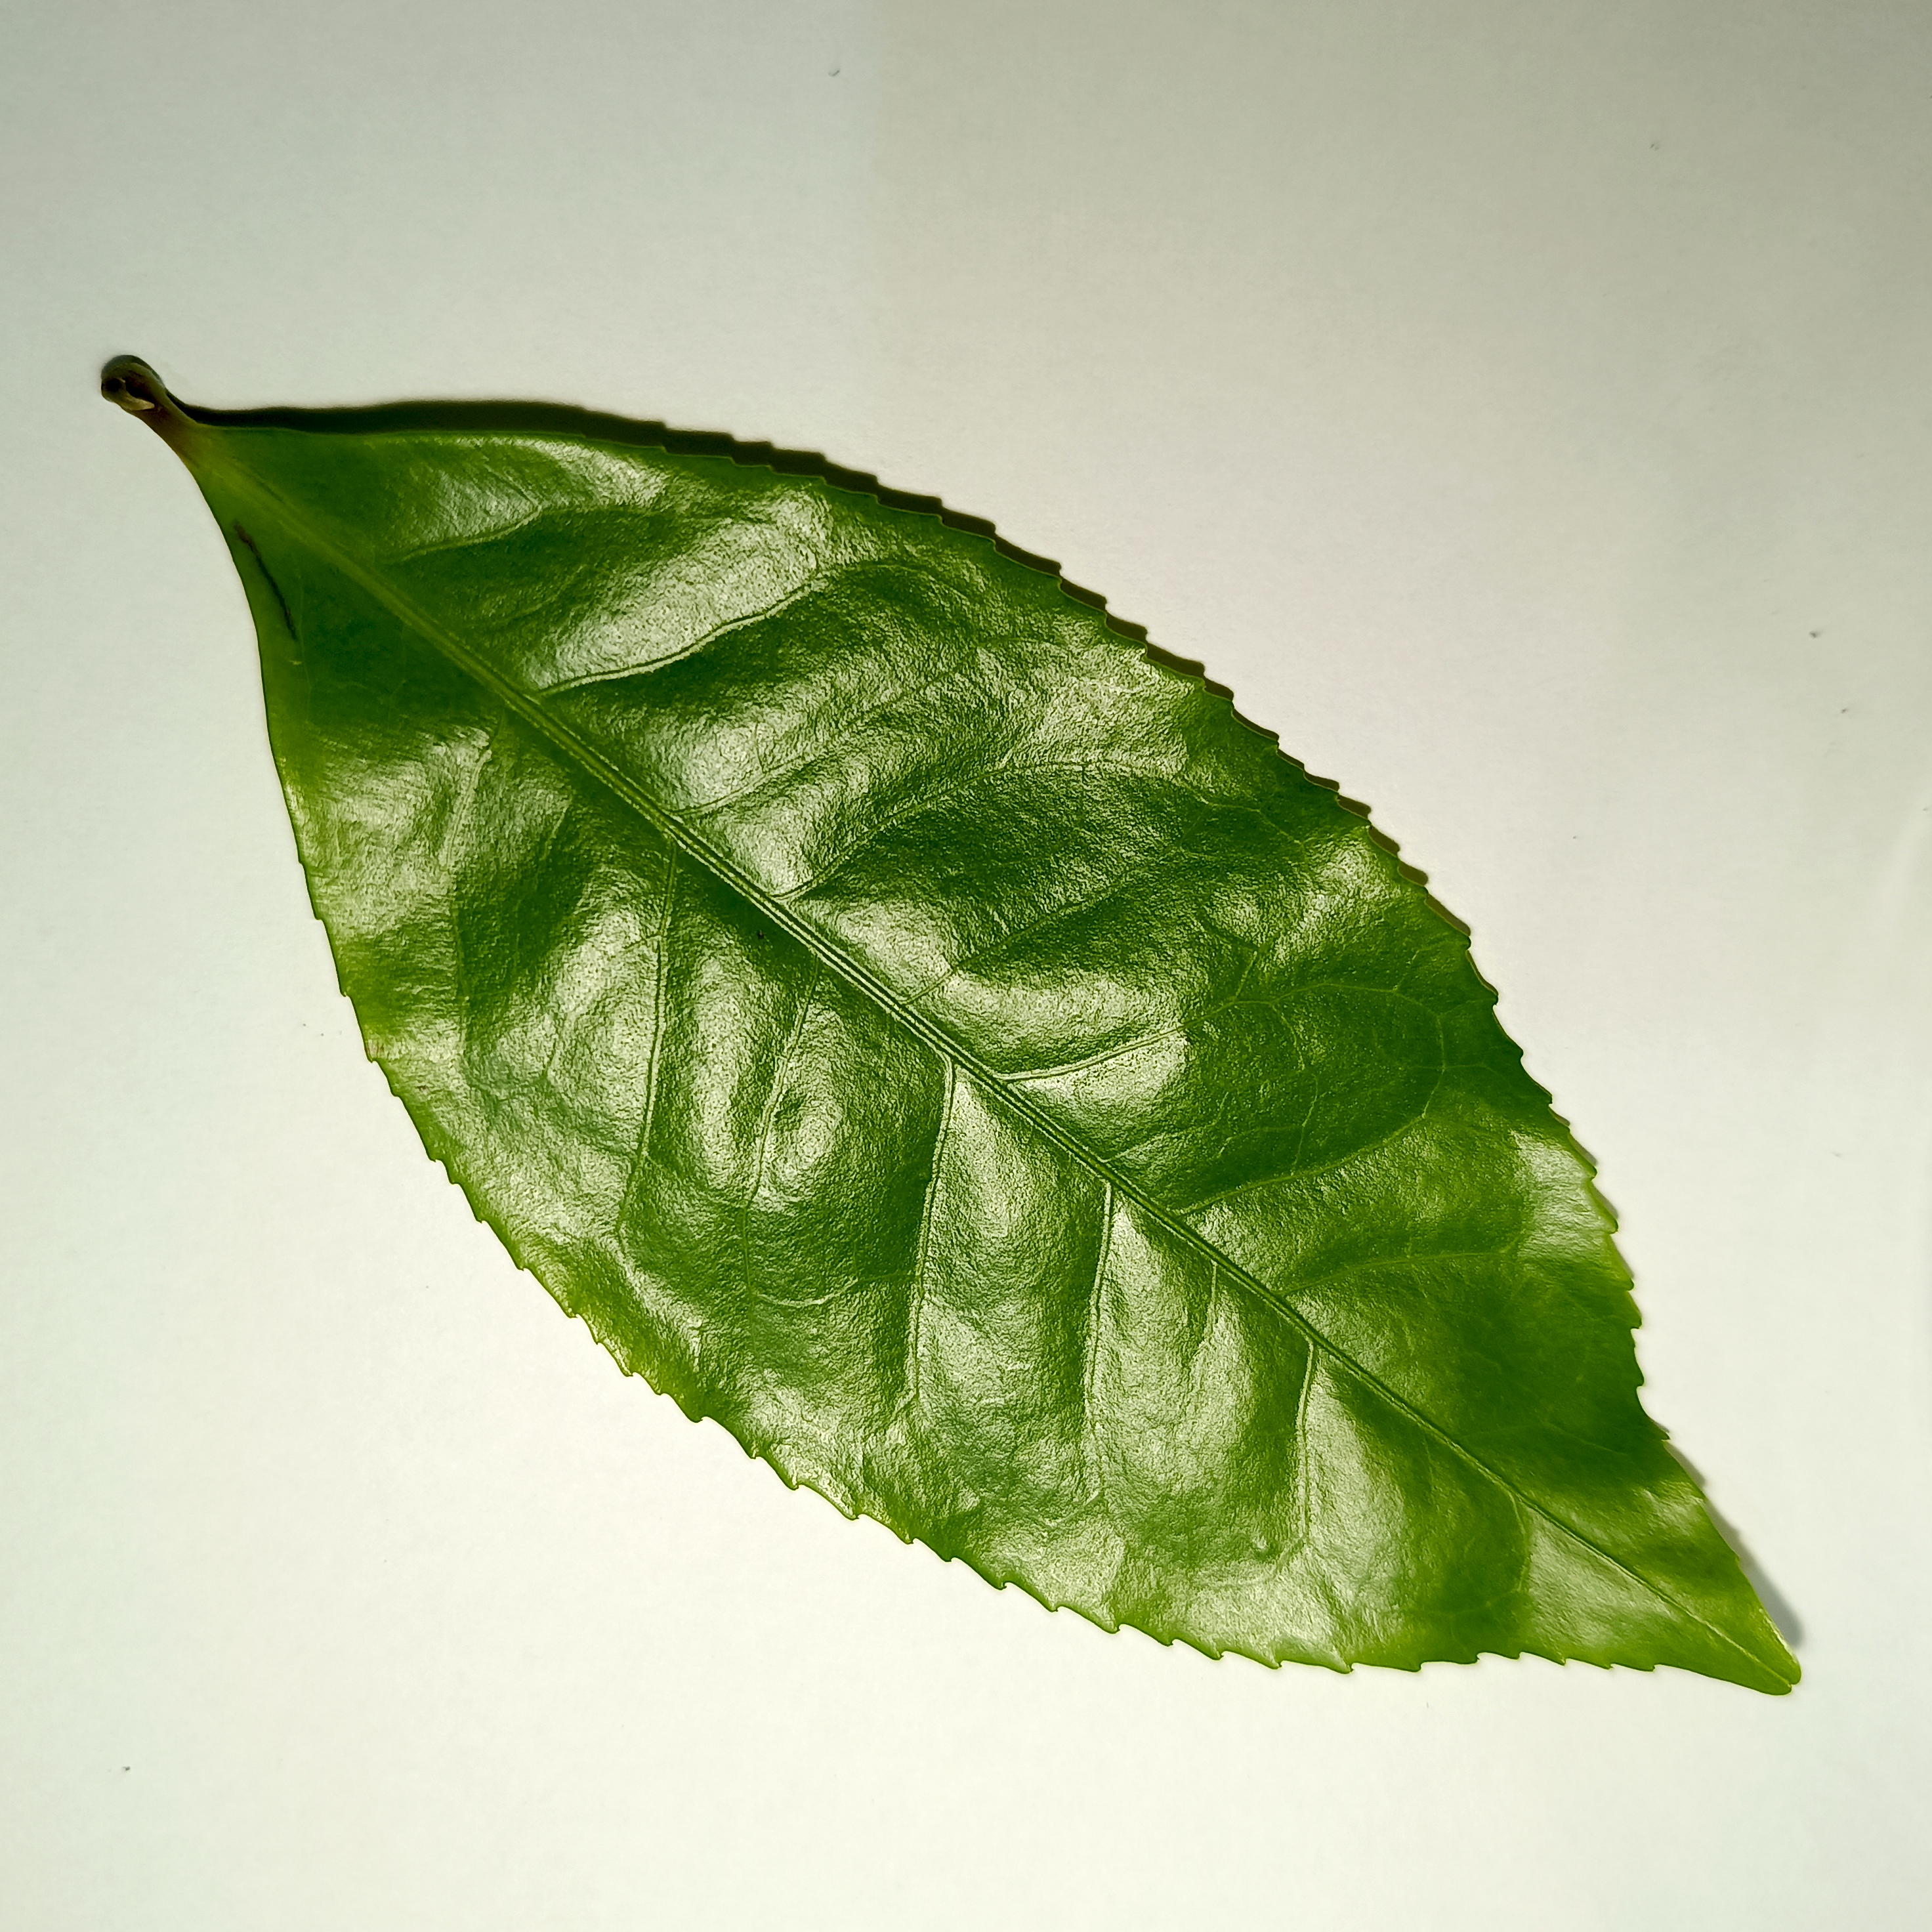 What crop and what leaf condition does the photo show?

tea, healthy
